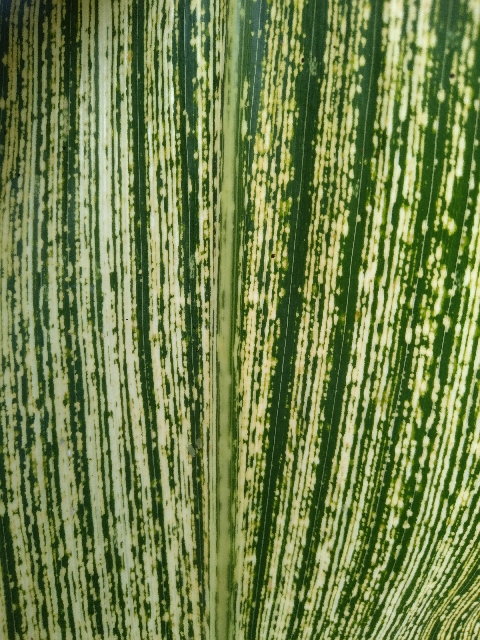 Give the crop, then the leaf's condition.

maize, maize streak virus
